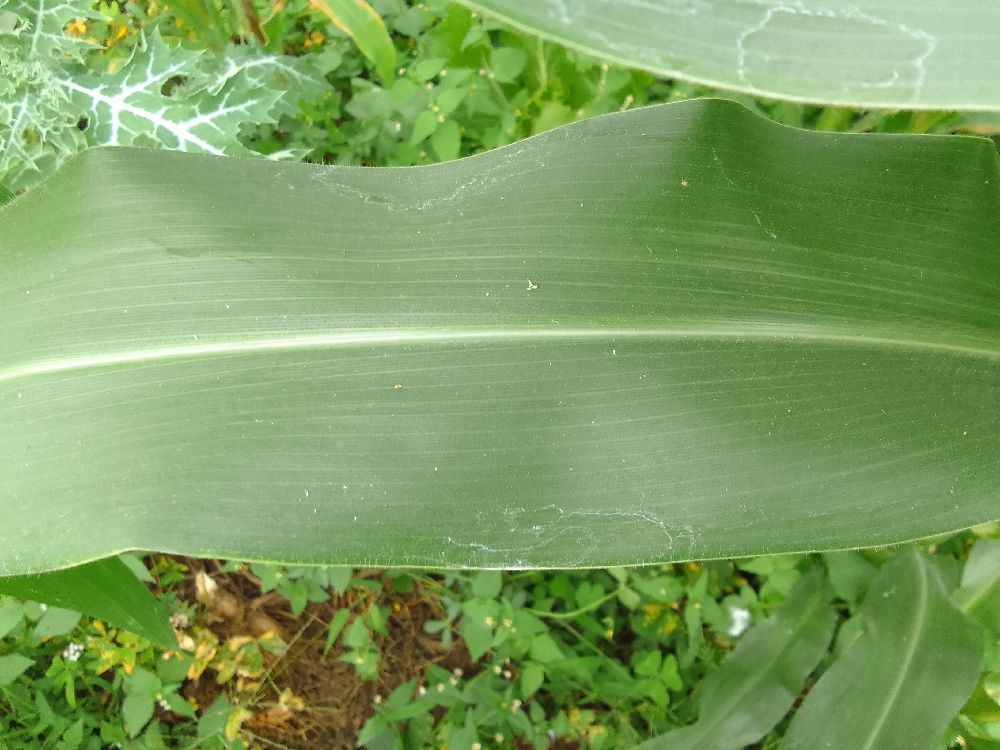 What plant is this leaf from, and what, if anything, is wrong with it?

maize, healthy
